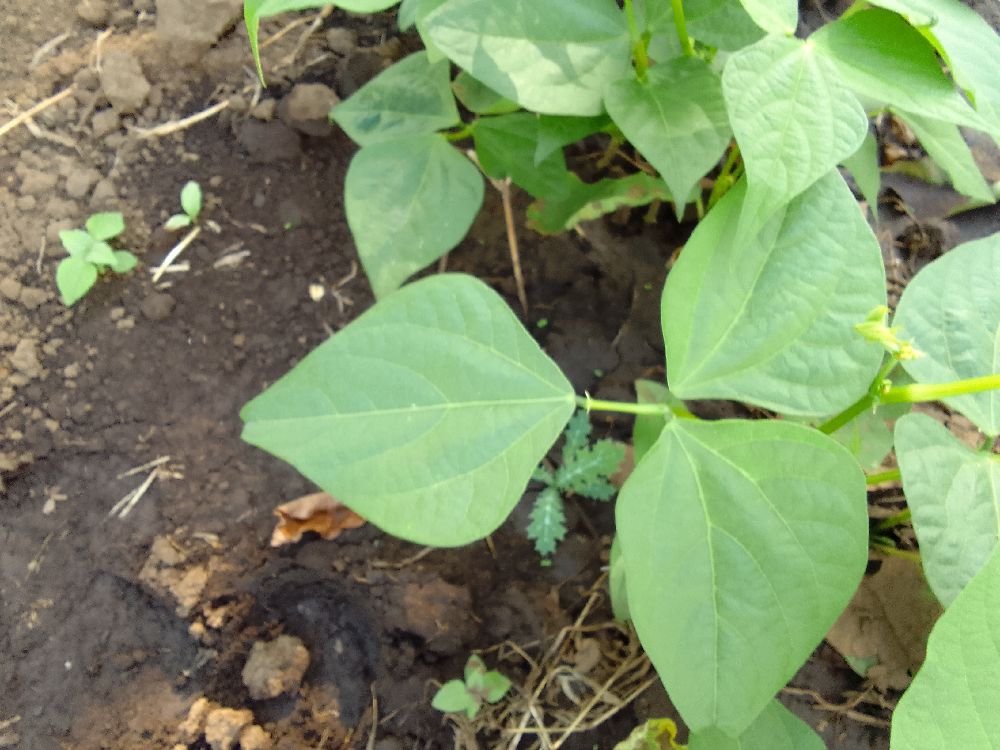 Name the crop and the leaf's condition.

common bean, healthy
